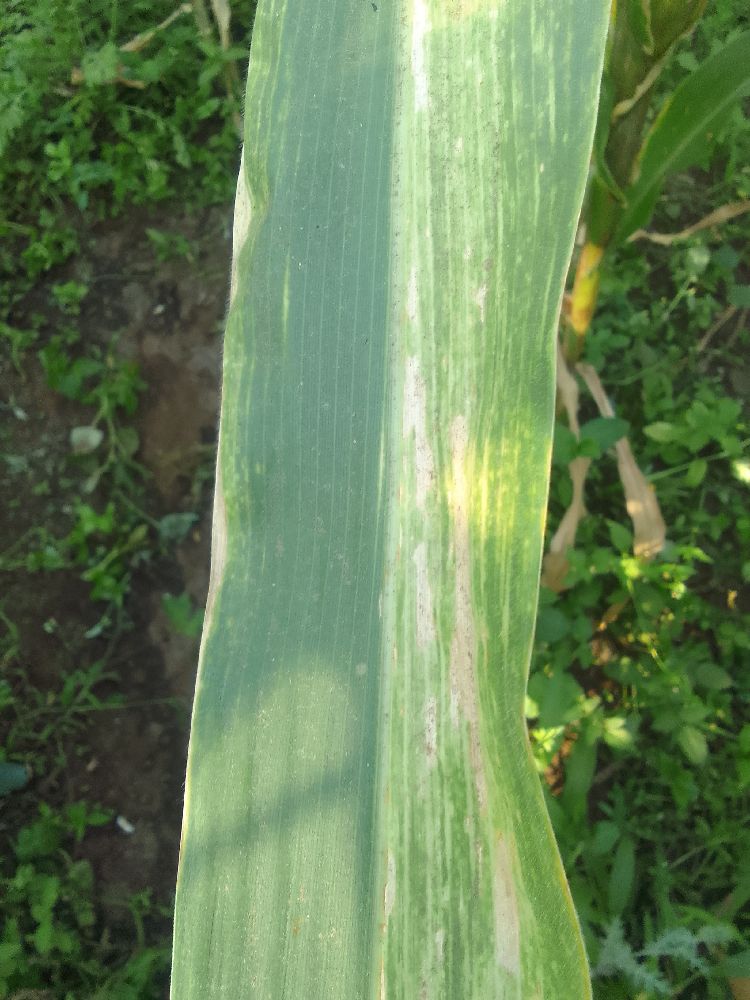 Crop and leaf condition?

maize, maize lethal necrosis
